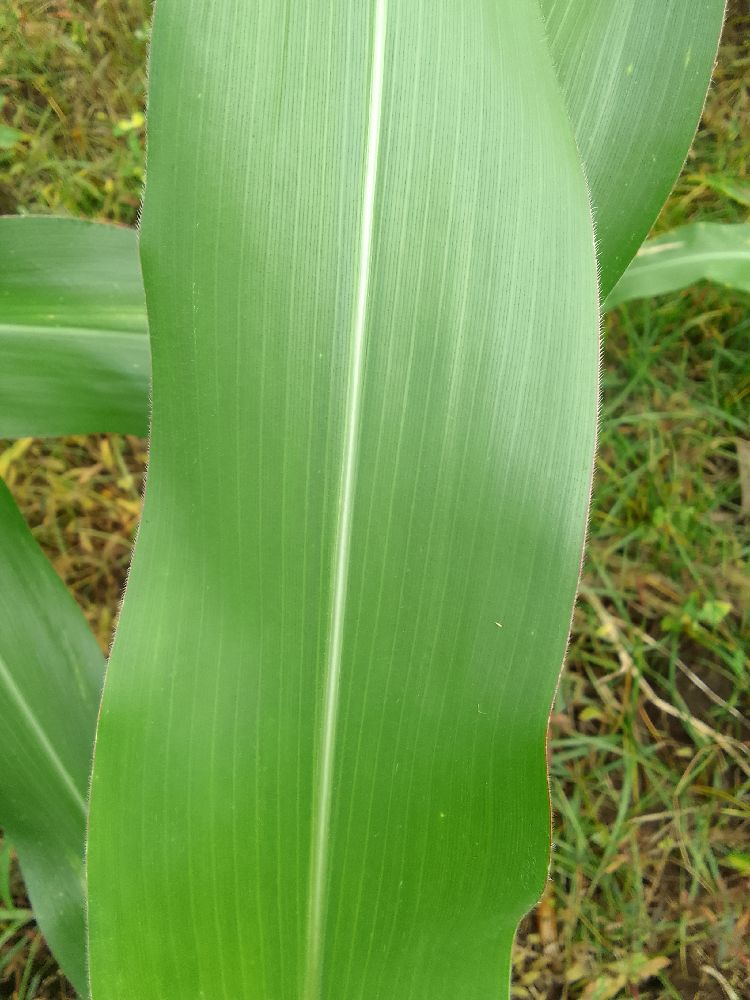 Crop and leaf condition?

maize, healthy
